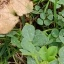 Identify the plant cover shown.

unstructured weed
